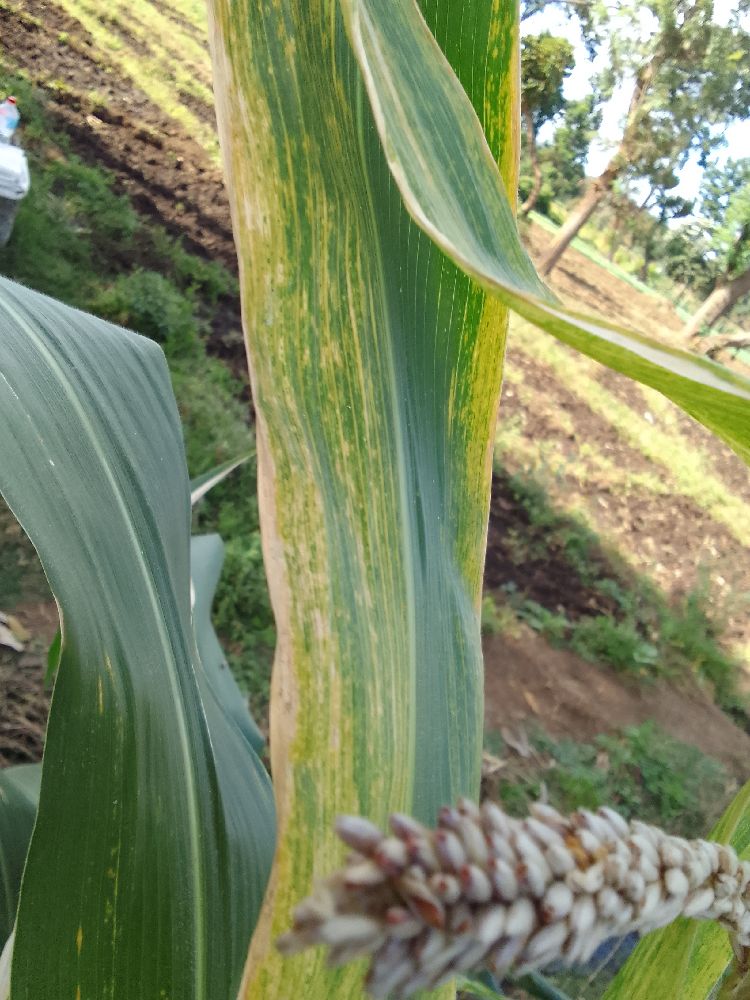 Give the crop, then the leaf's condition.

maize, maize lethal necrosis
